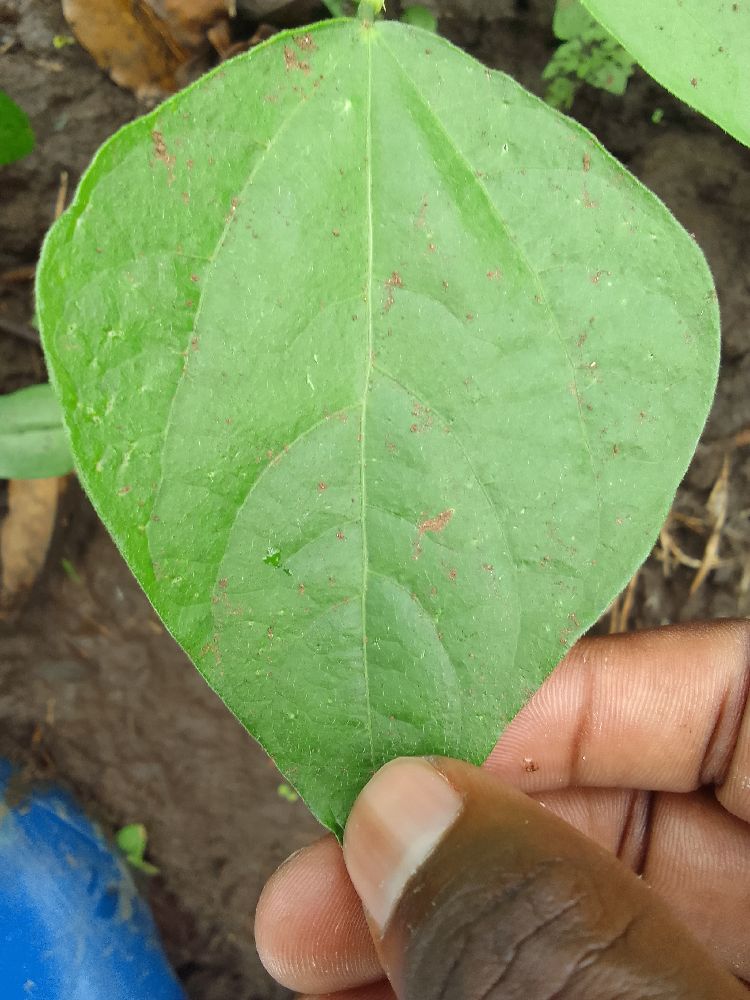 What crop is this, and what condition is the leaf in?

common bean, healthy
